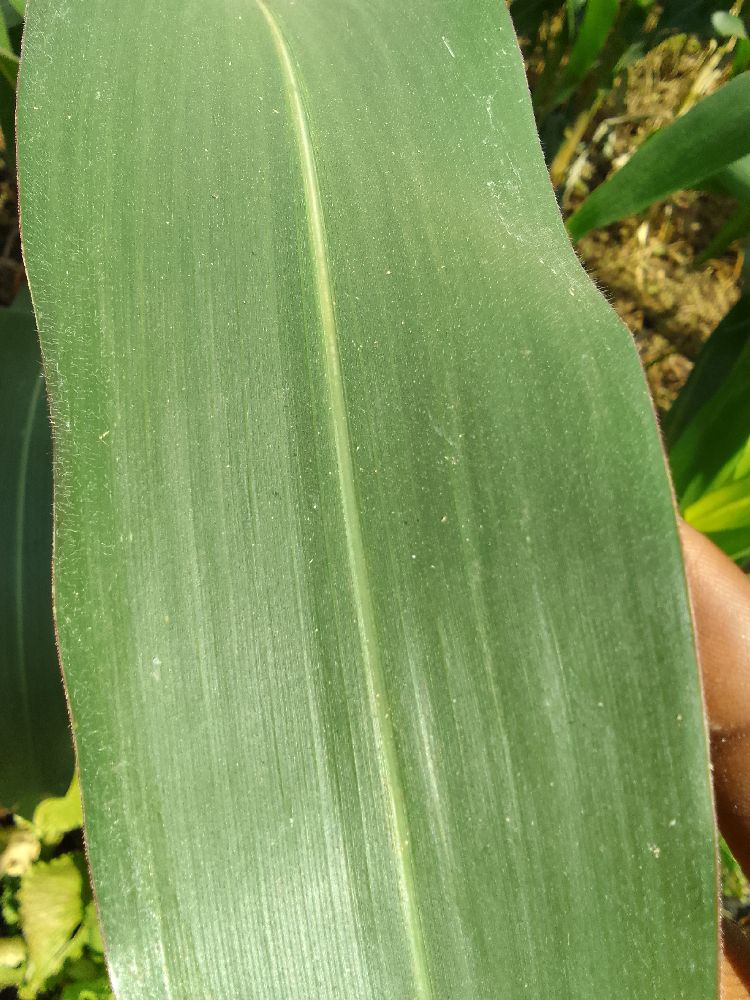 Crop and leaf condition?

maize, healthy
